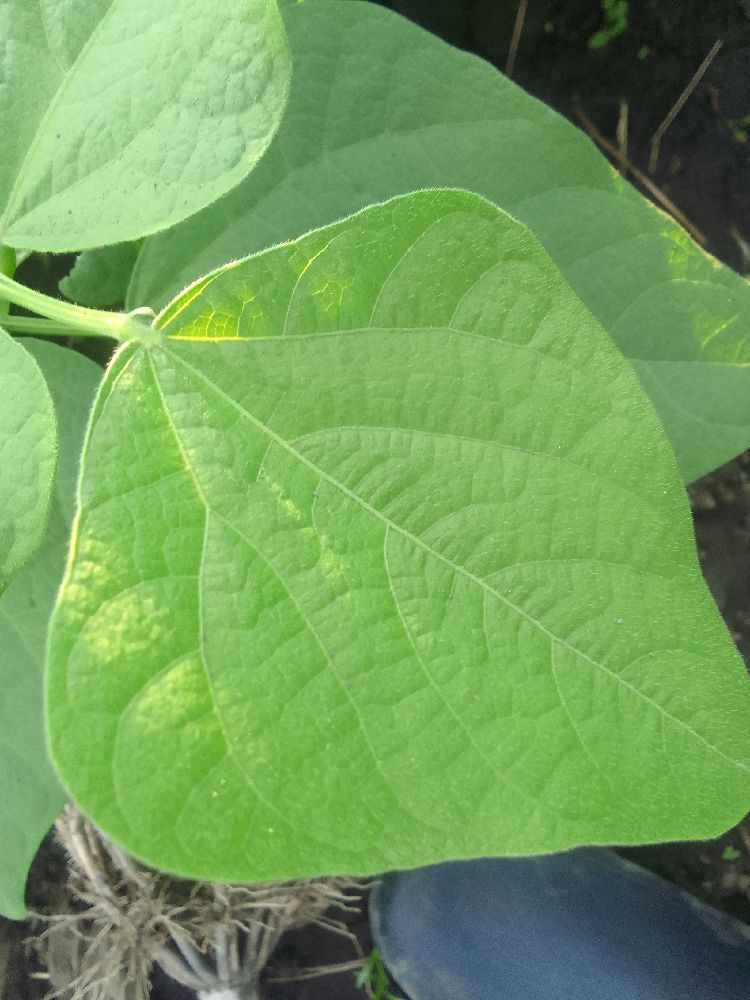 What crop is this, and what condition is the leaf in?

common bean, healthy
